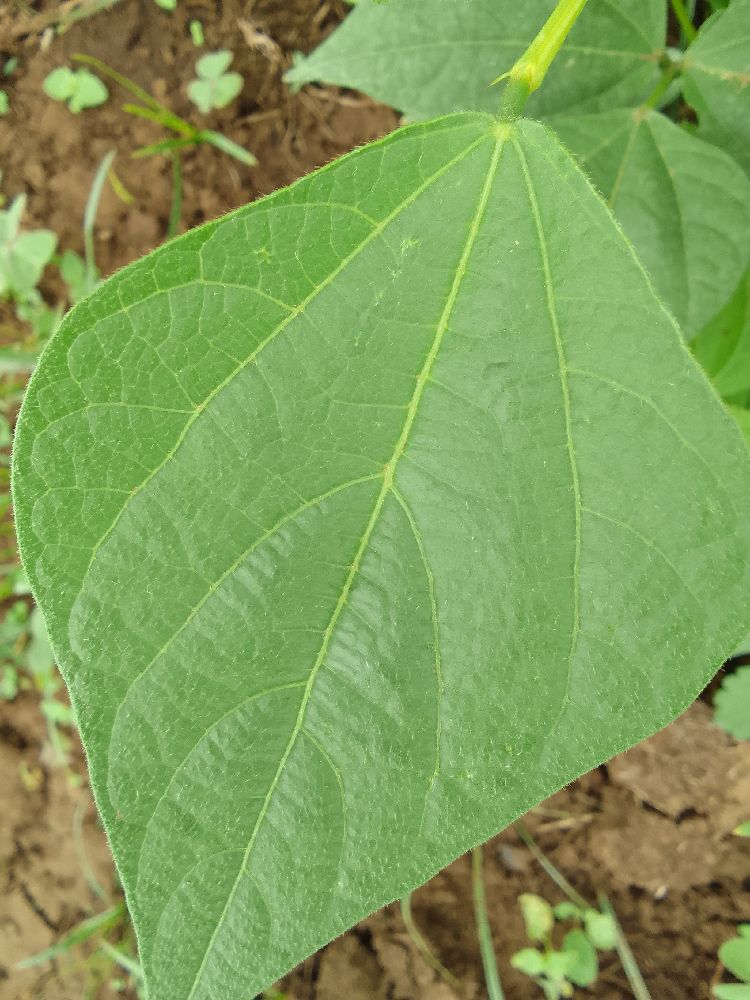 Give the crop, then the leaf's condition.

common bean, healthy
